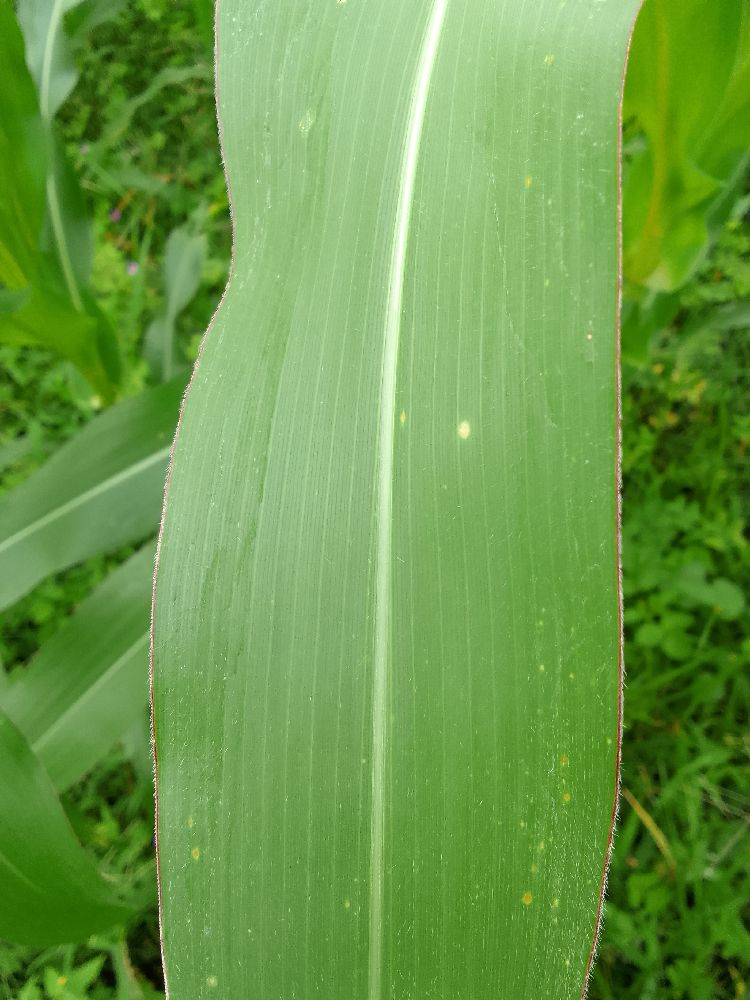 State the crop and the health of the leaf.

maize, healthy
